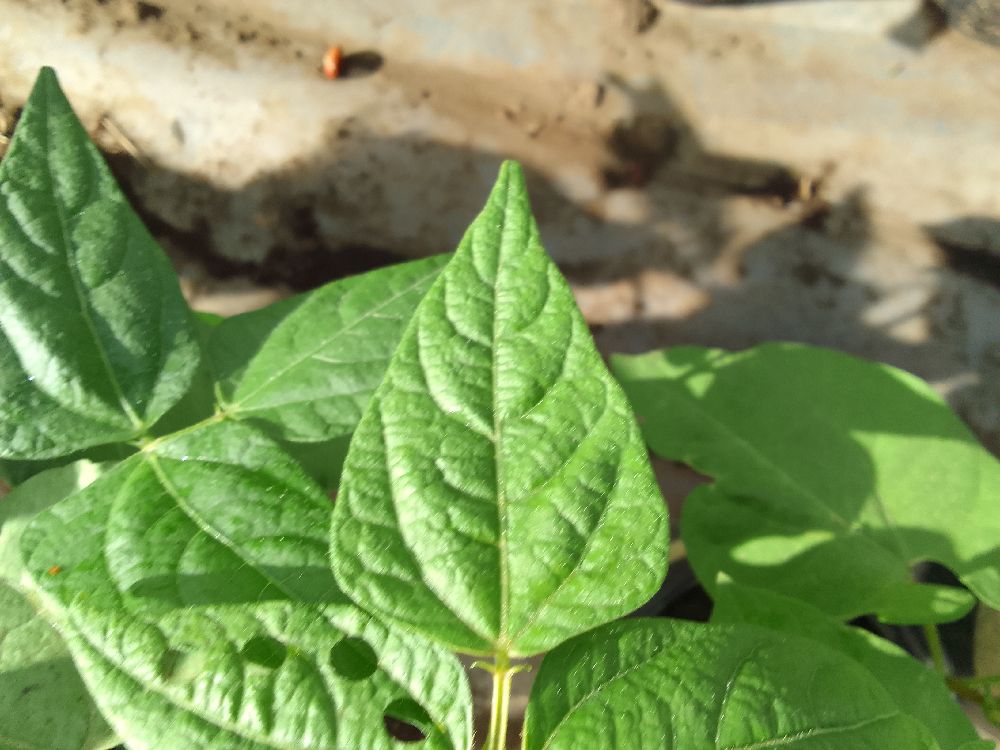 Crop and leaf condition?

common bean, healthy
